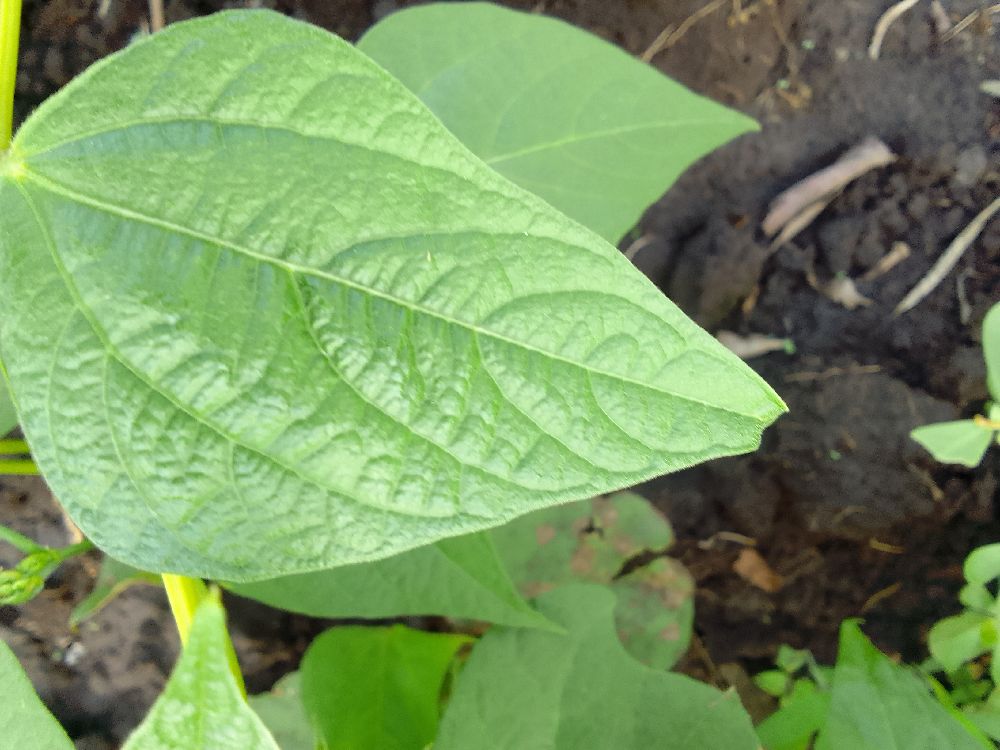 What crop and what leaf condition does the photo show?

common bean, healthy
